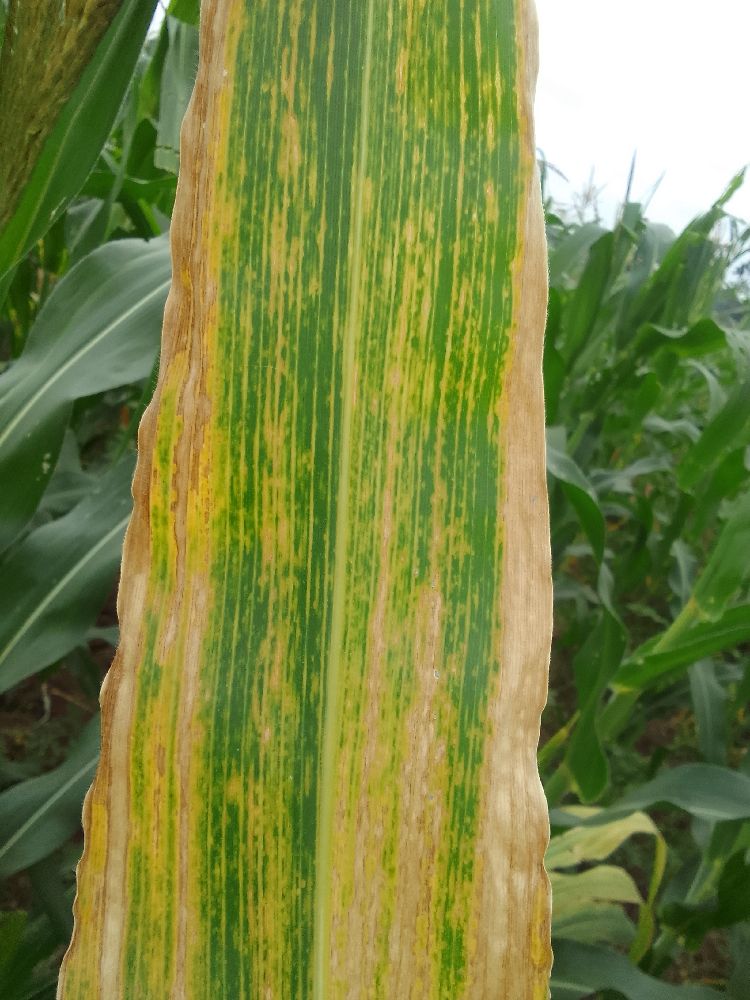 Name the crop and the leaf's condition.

maize, maize lethal necrosis
